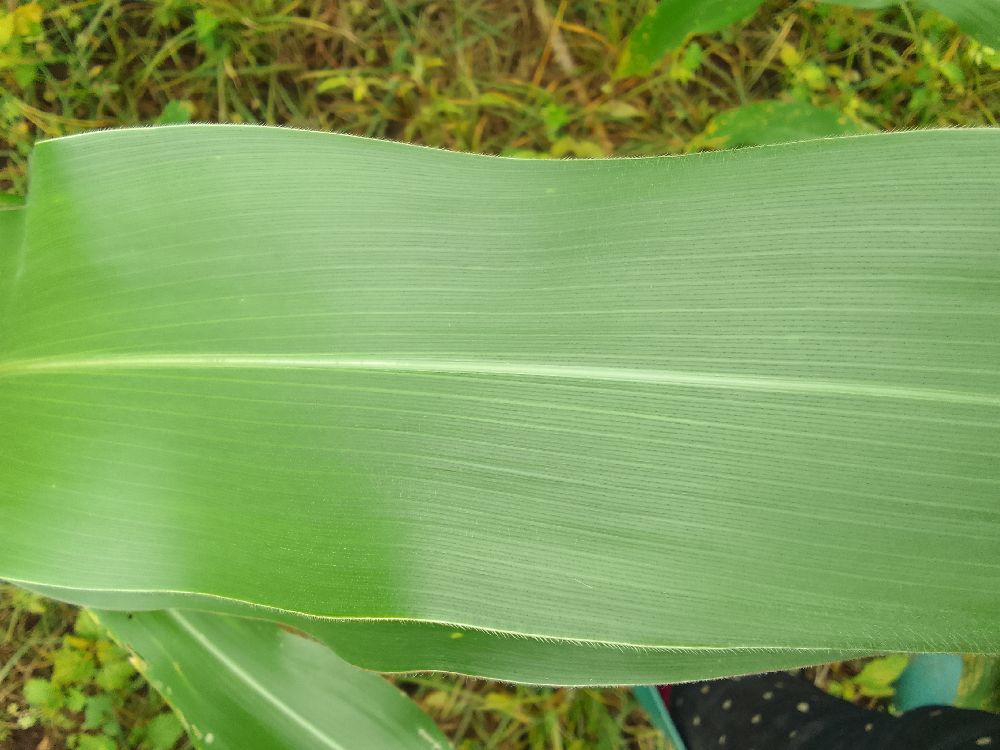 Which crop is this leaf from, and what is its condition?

maize, healthy
